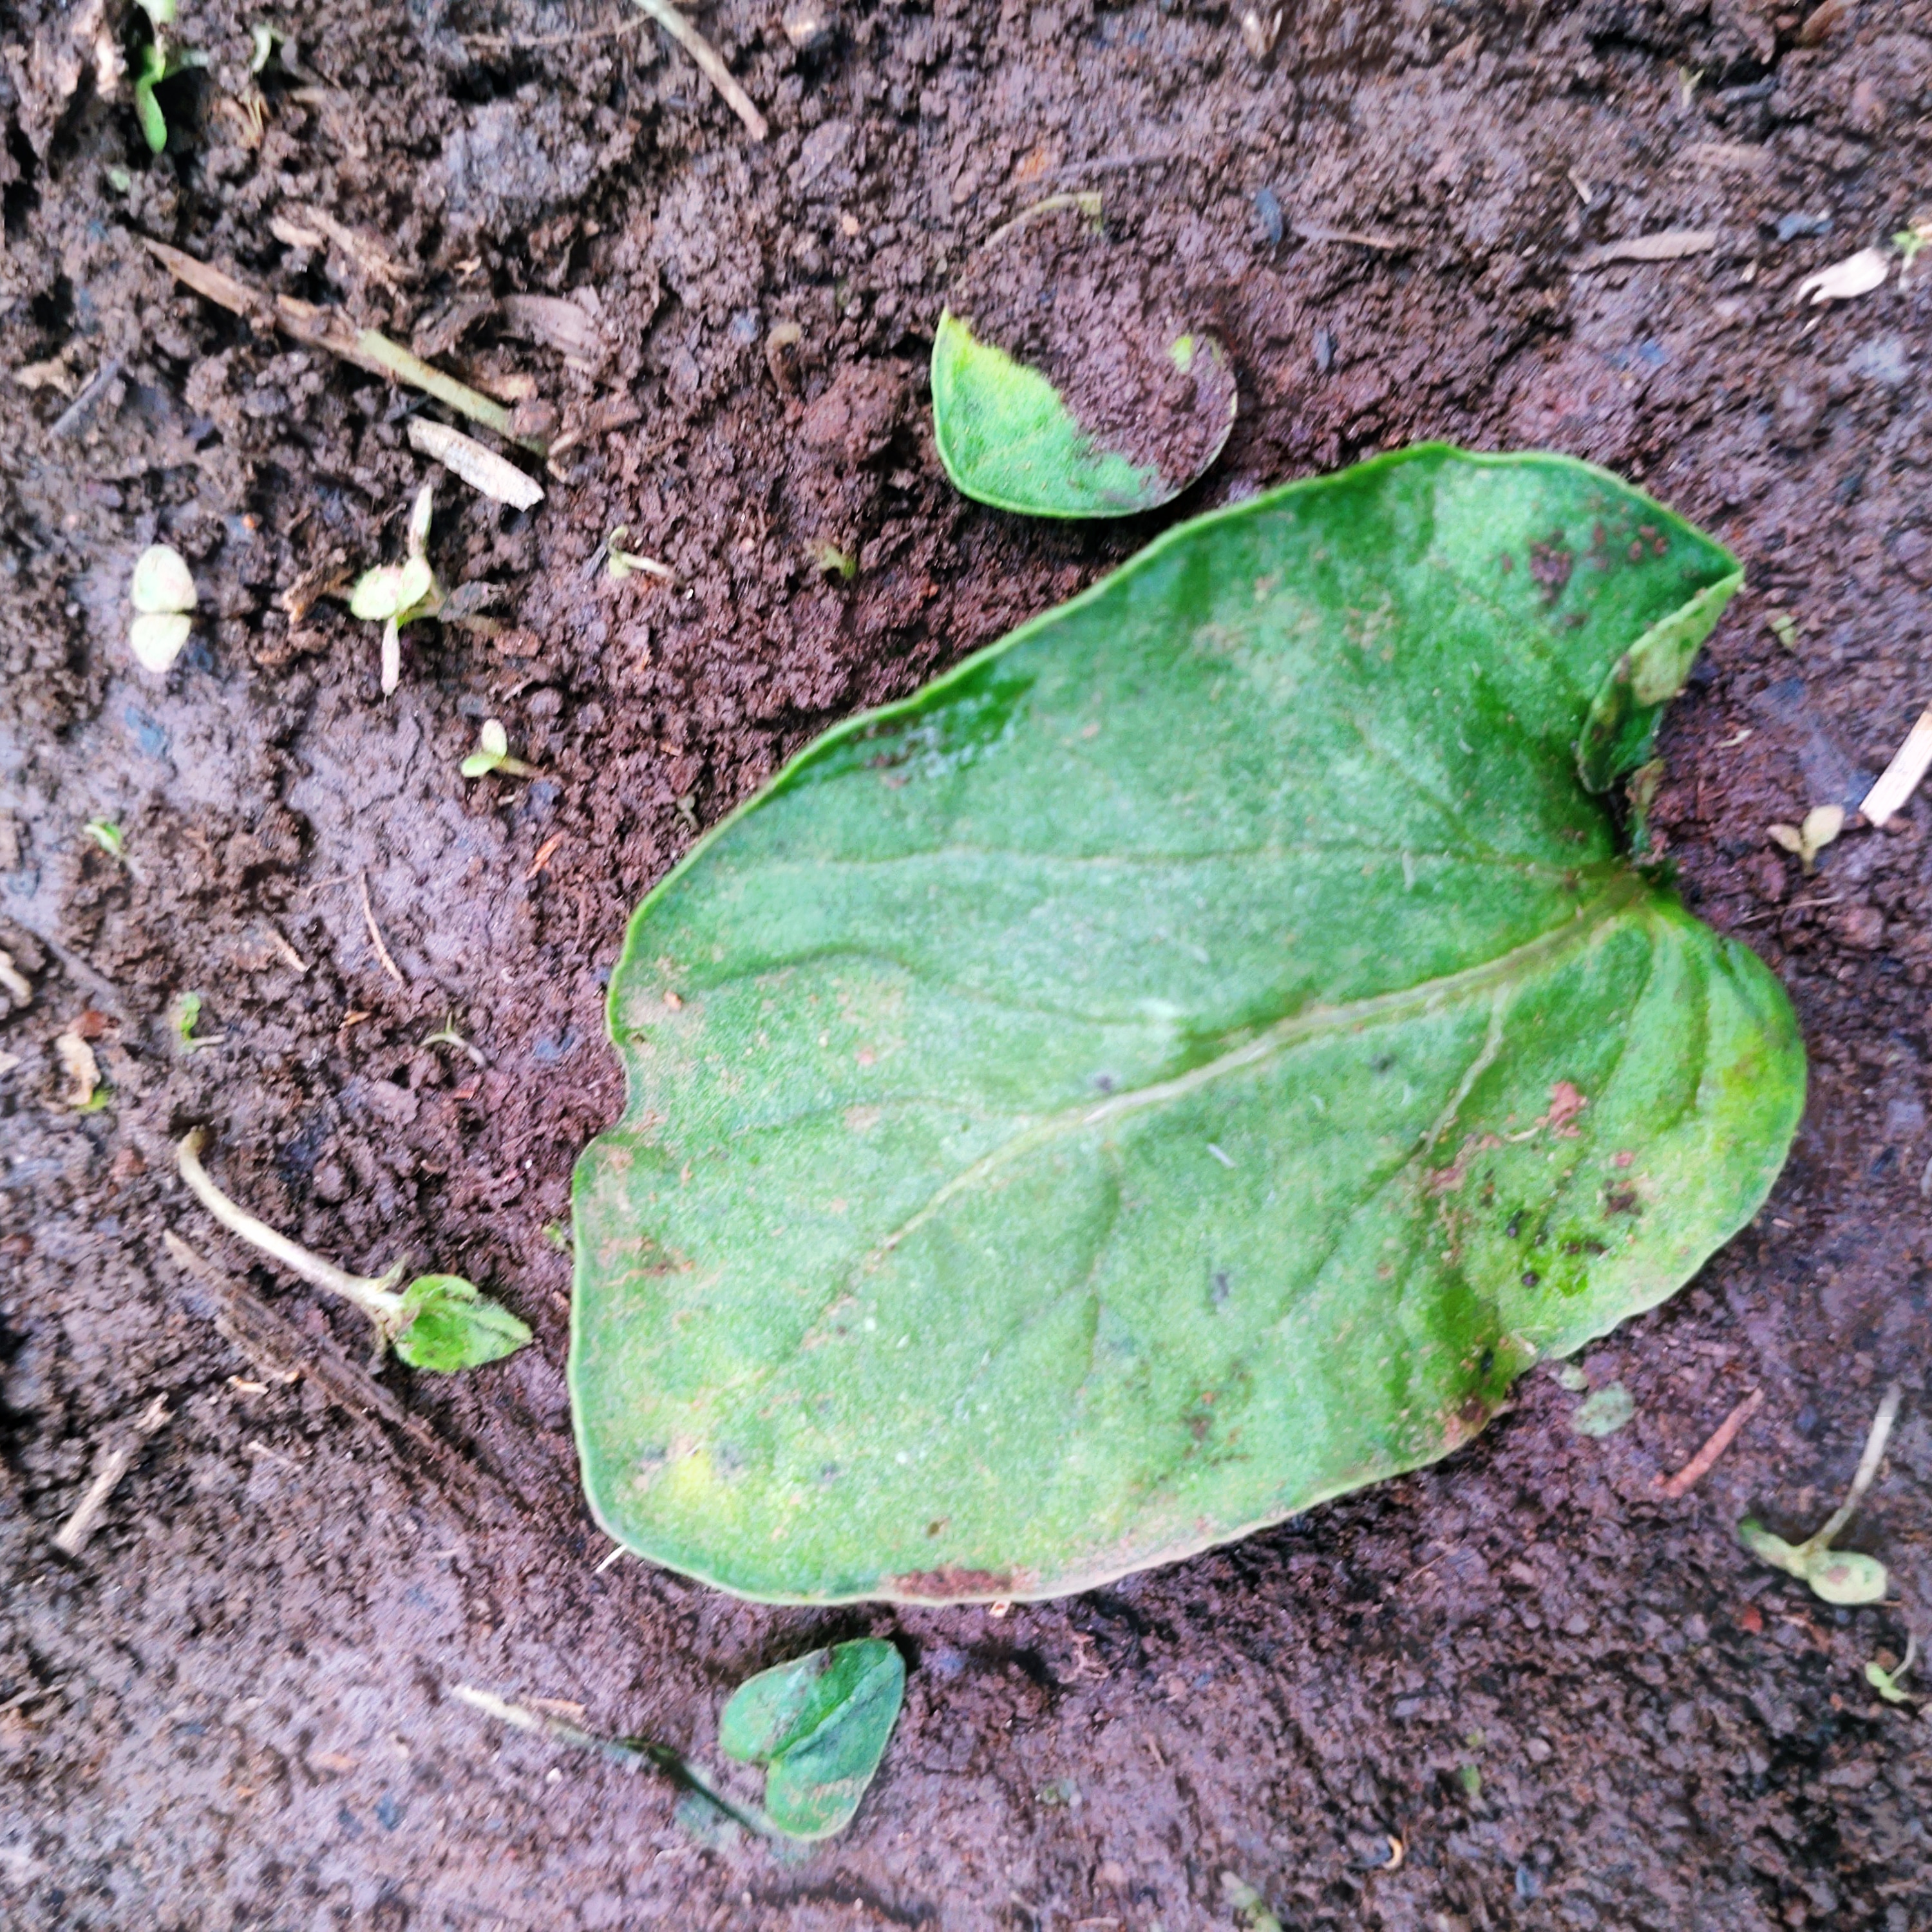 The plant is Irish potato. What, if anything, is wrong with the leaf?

late blight
